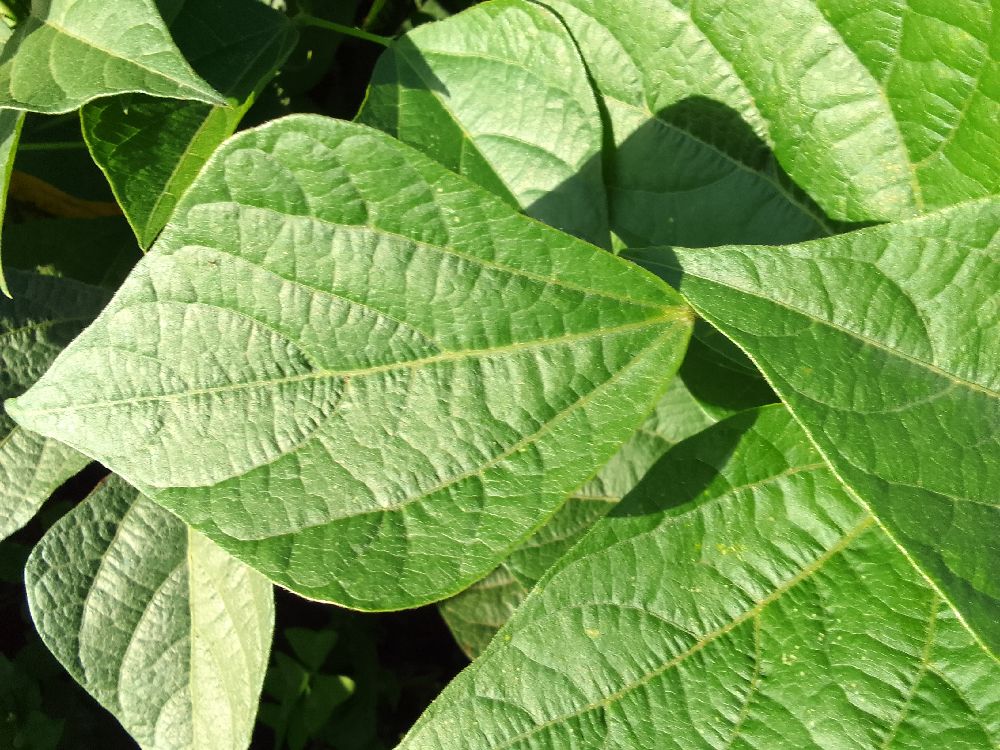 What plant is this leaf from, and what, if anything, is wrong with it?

common bean, healthy
